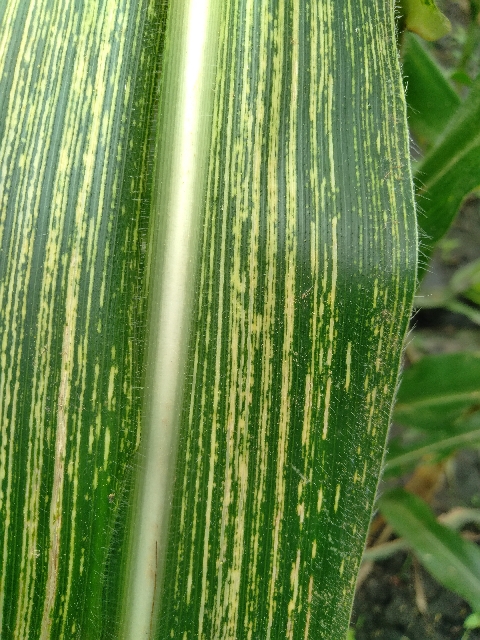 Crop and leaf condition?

maize, maize streak virus
